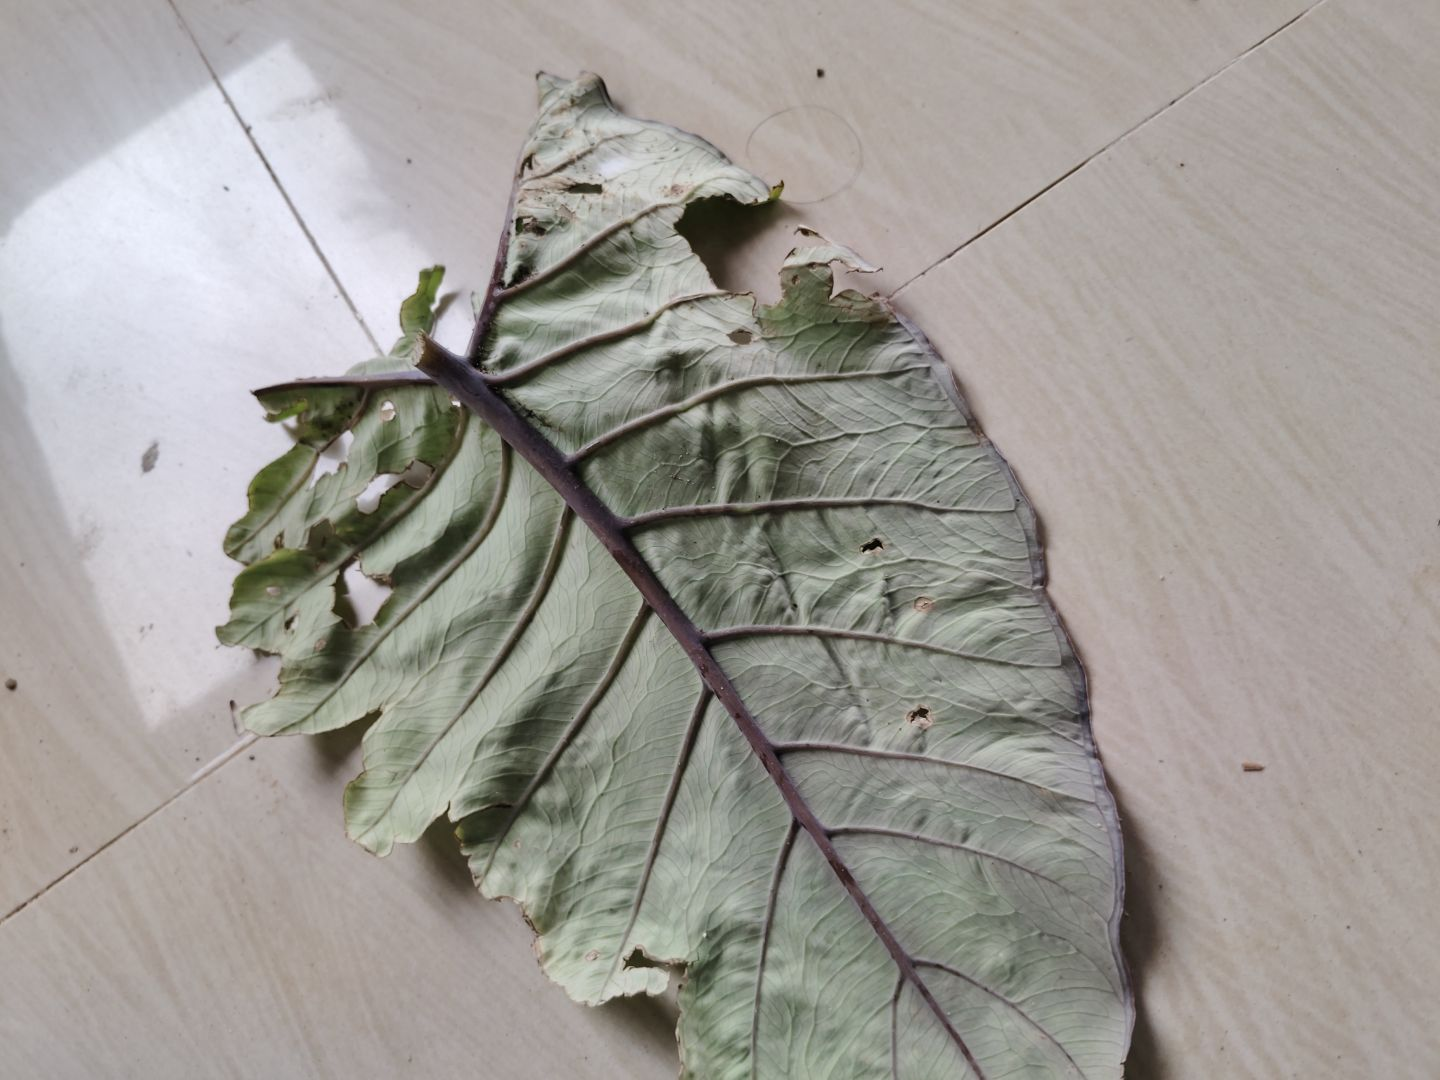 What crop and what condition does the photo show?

taro, leaf blight
